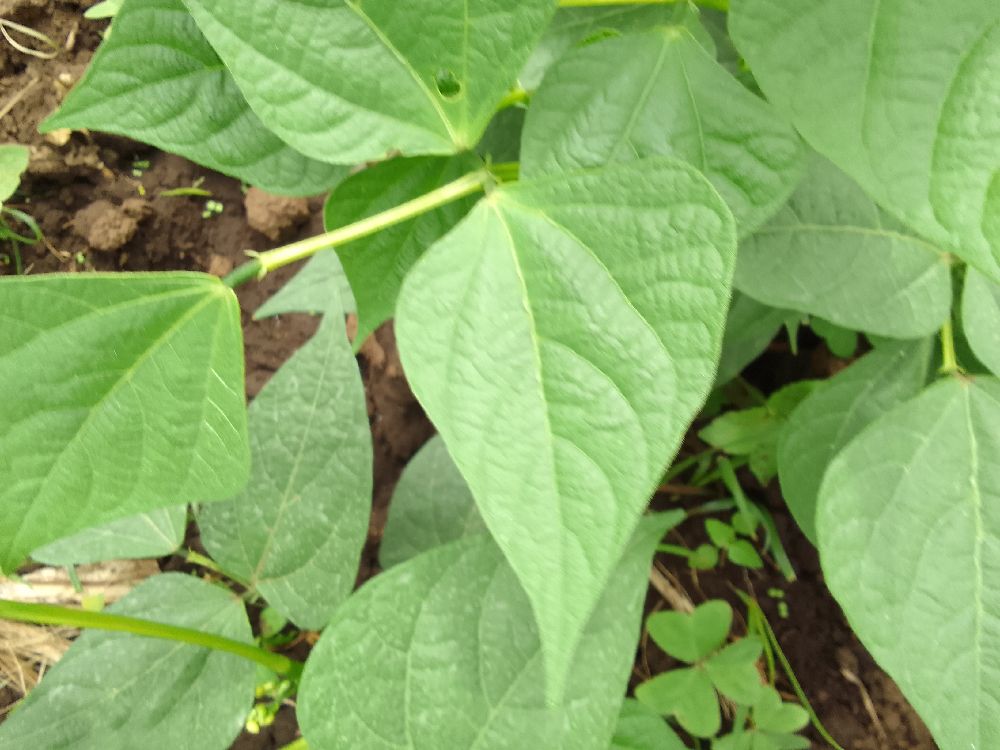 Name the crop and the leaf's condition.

common bean, healthy
